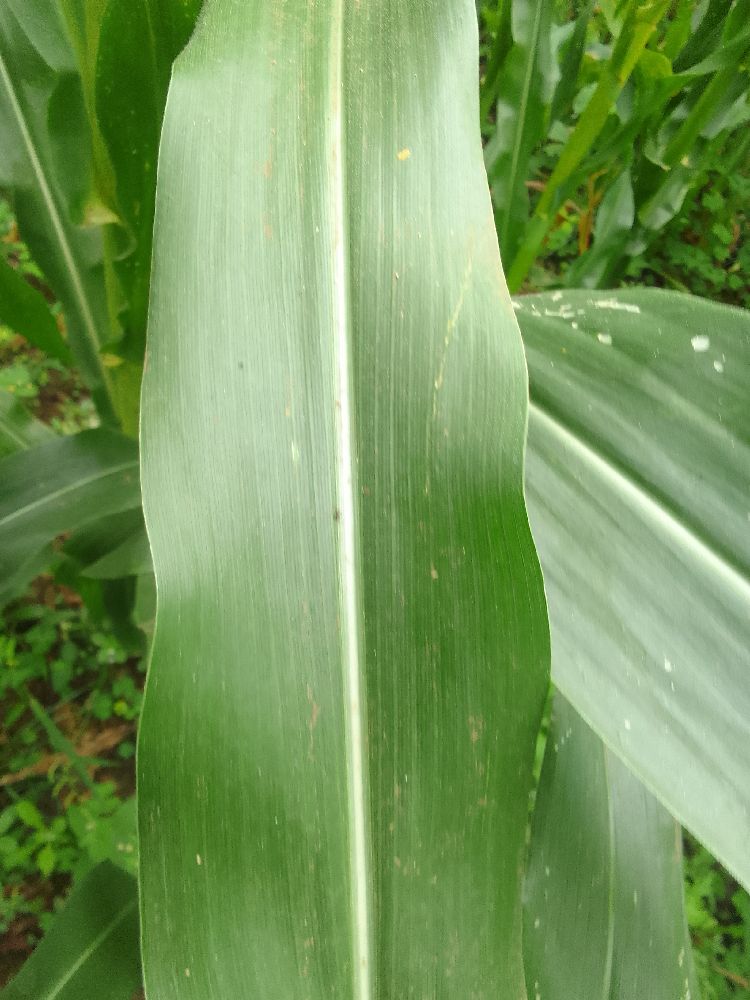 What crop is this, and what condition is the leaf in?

maize, healthy
